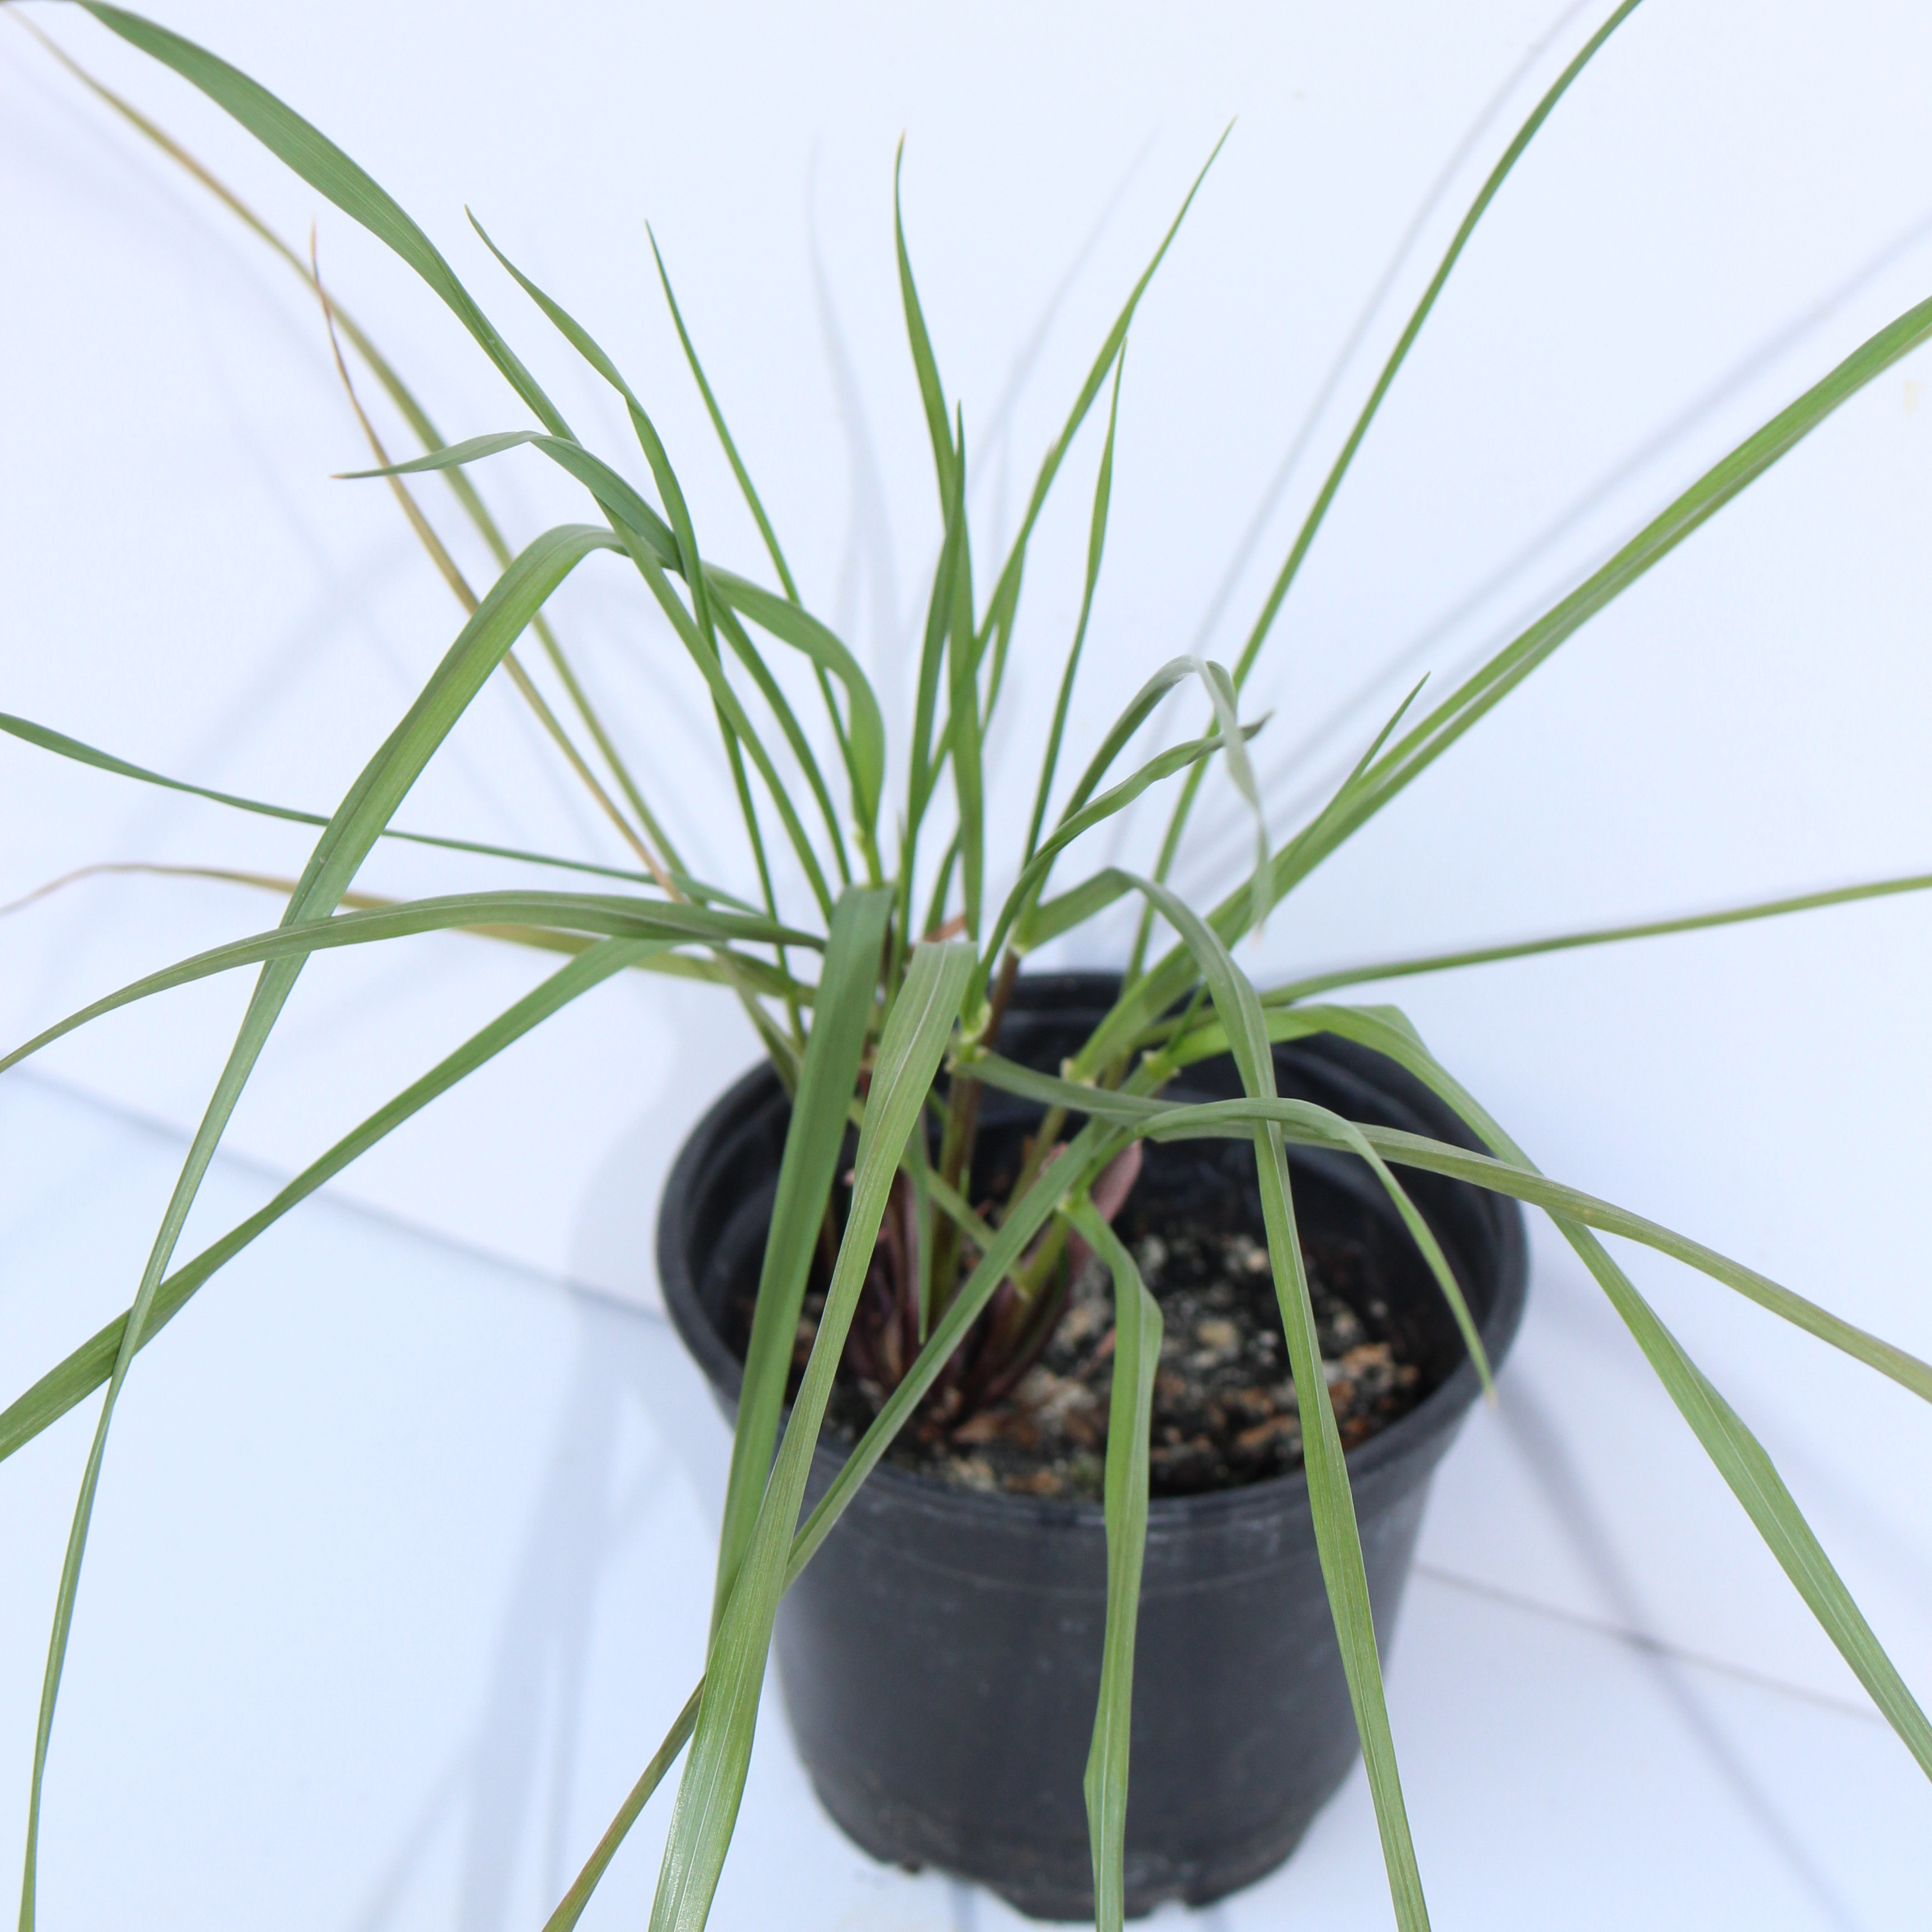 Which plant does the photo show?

Lolium multiflorum
